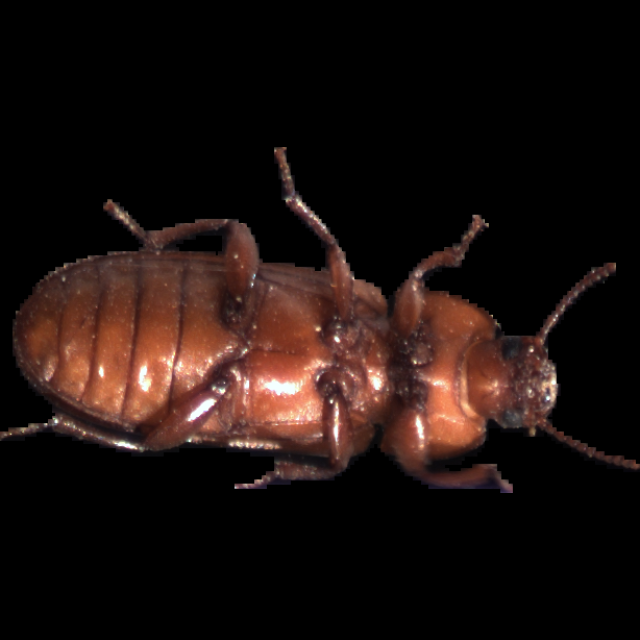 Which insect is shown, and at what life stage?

mealworm beetle
